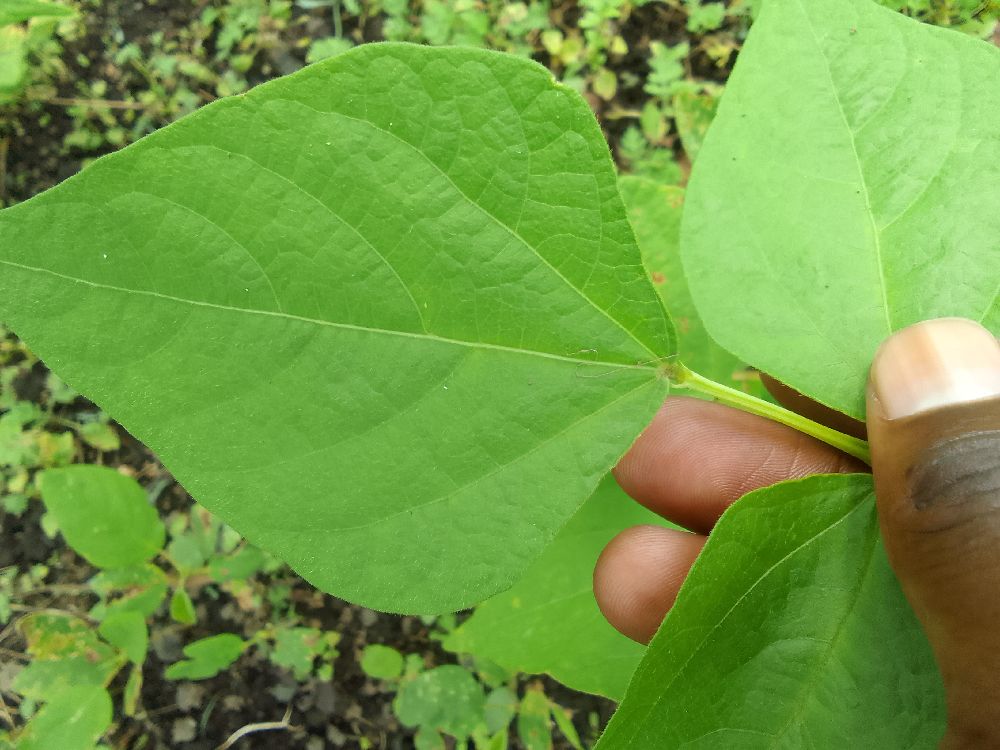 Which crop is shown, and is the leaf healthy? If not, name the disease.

common bean, healthy
